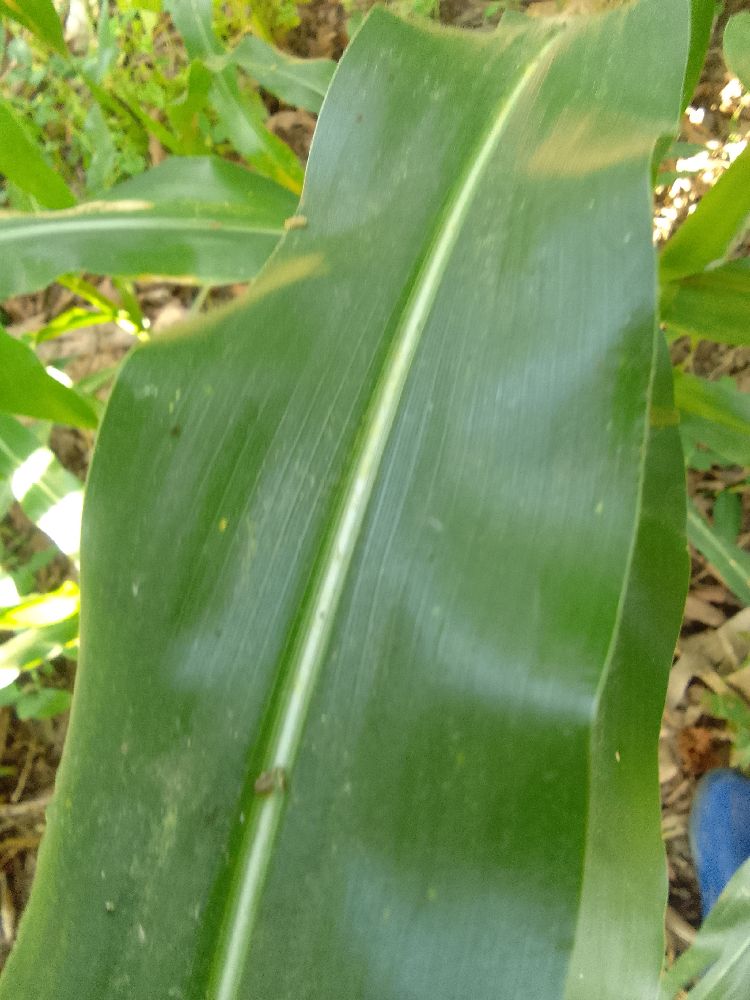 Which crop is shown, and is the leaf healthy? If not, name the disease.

maize, healthy
